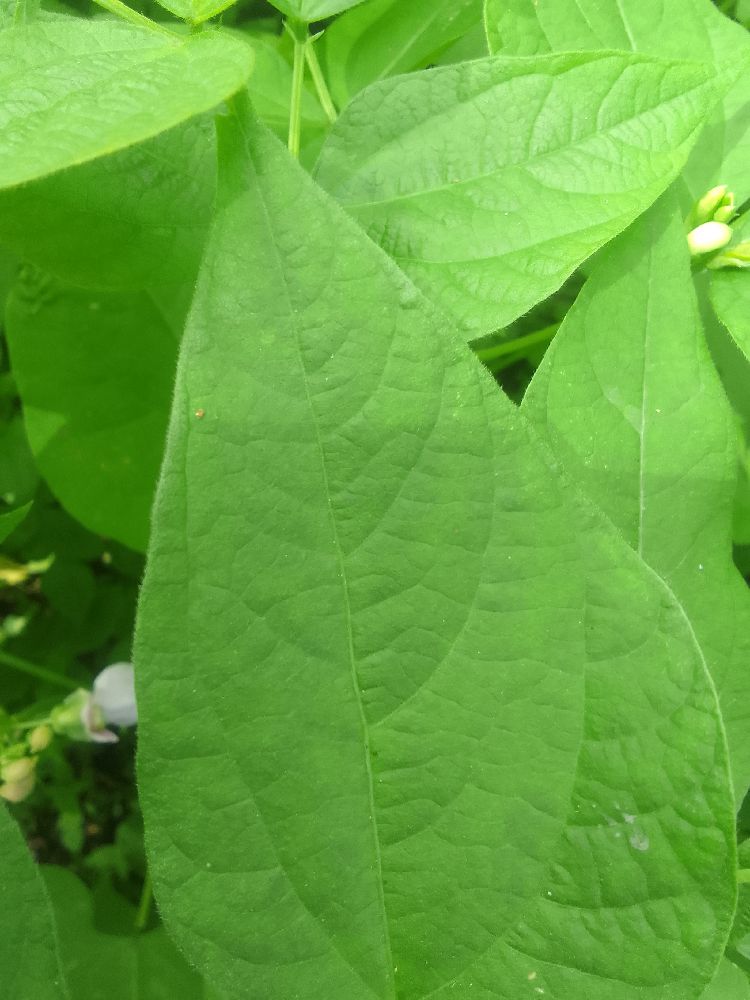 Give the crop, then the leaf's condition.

common bean, healthy
